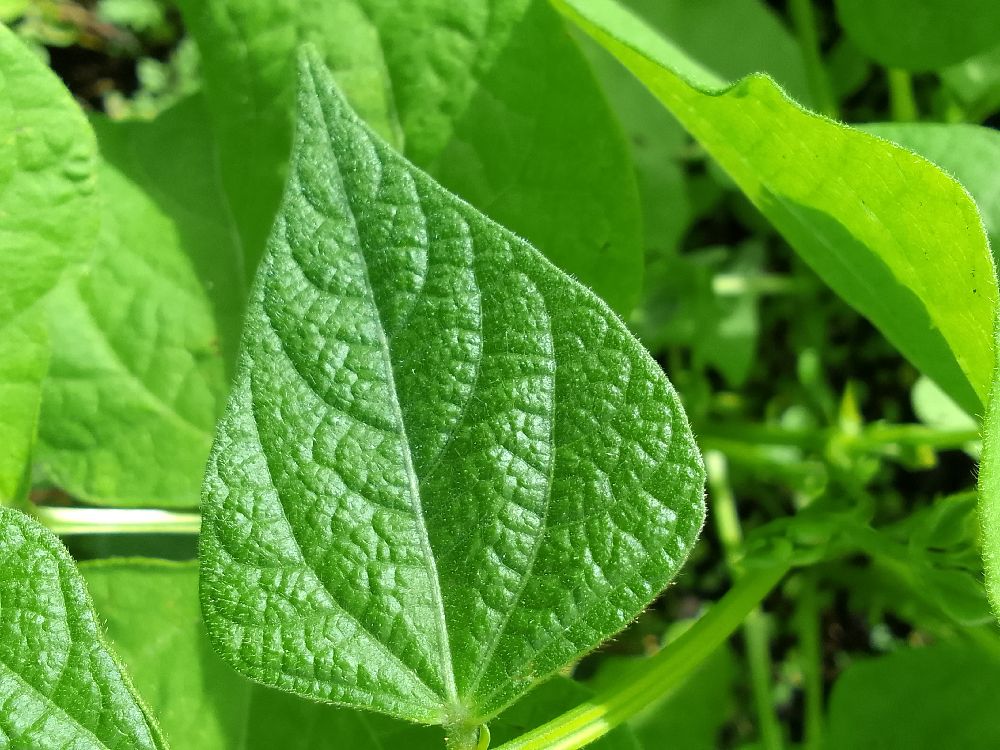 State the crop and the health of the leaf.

common bean, healthy
